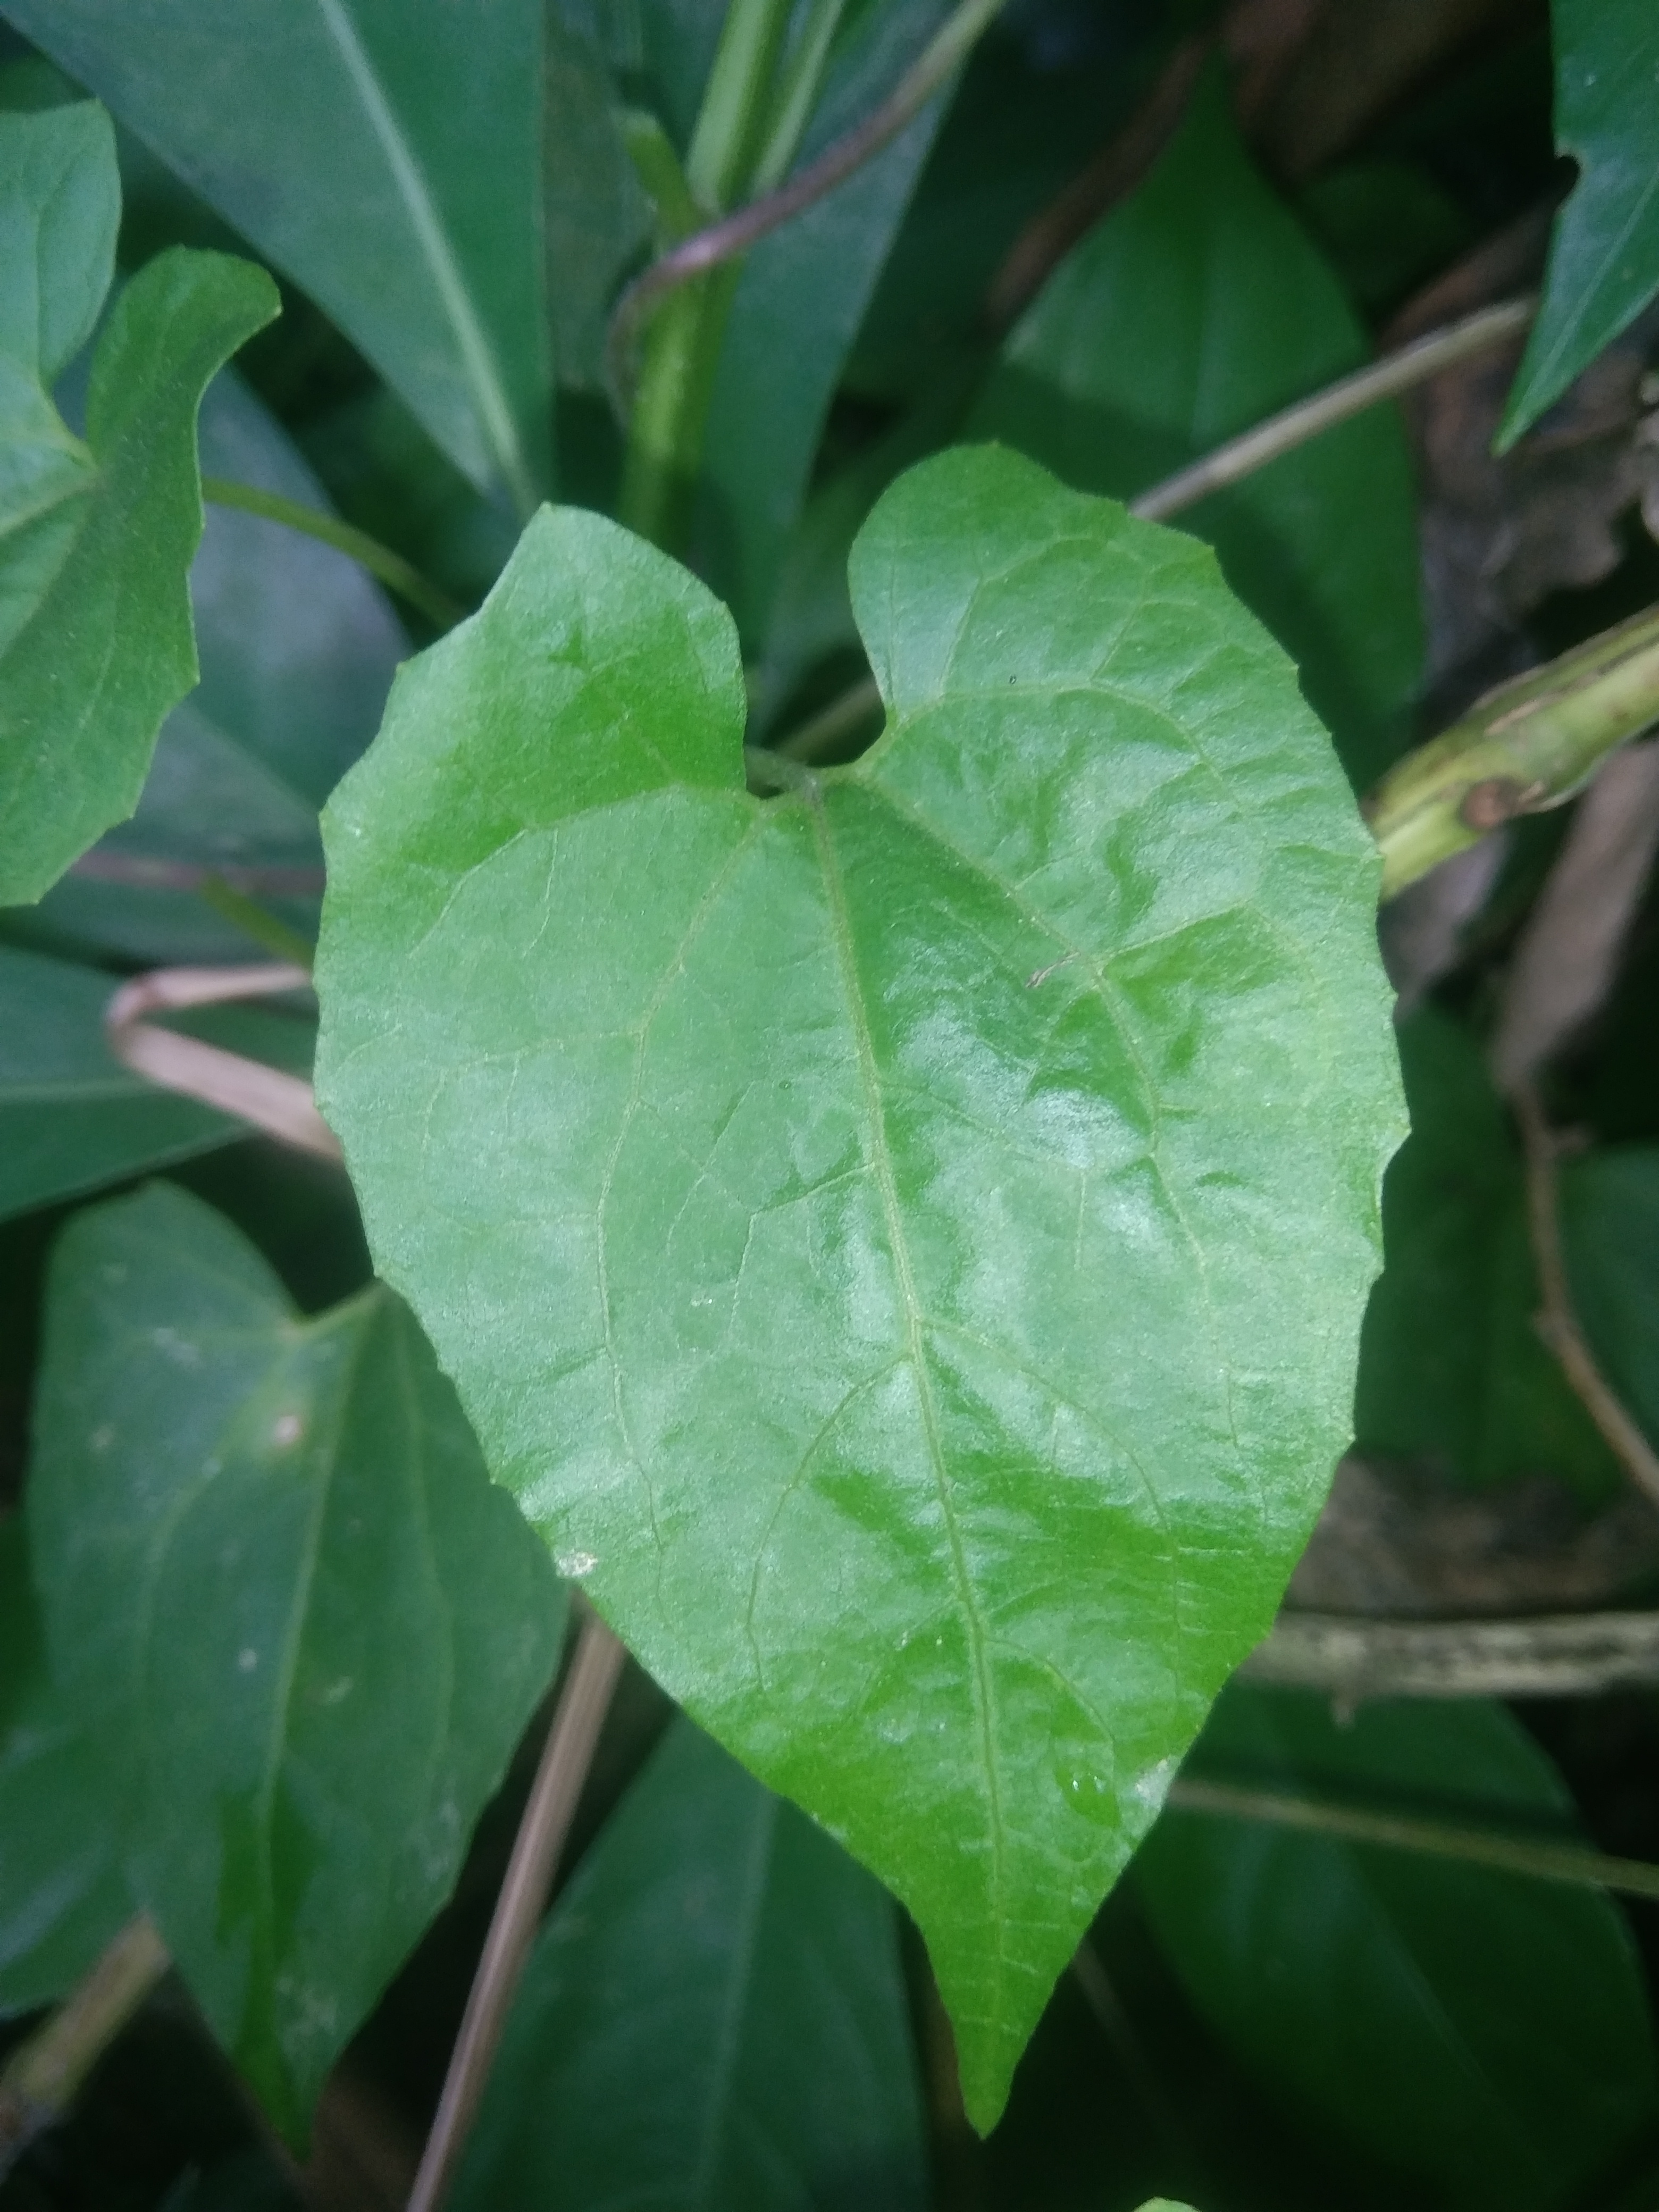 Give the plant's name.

bitter vine
